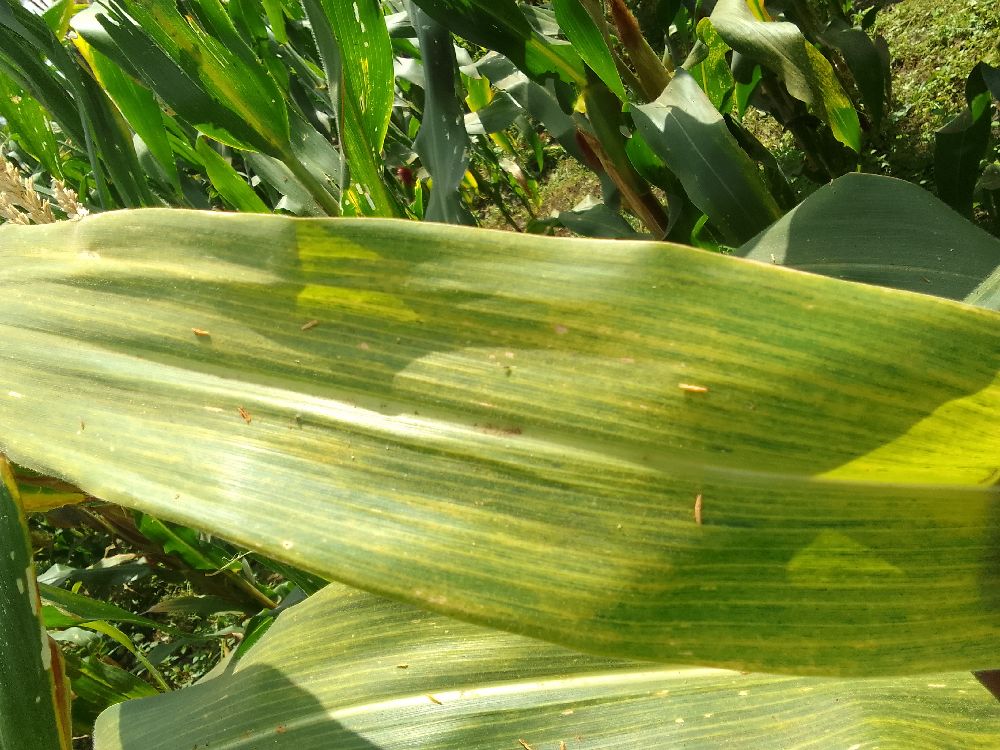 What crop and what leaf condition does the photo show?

maize, maize lethal necrosis
